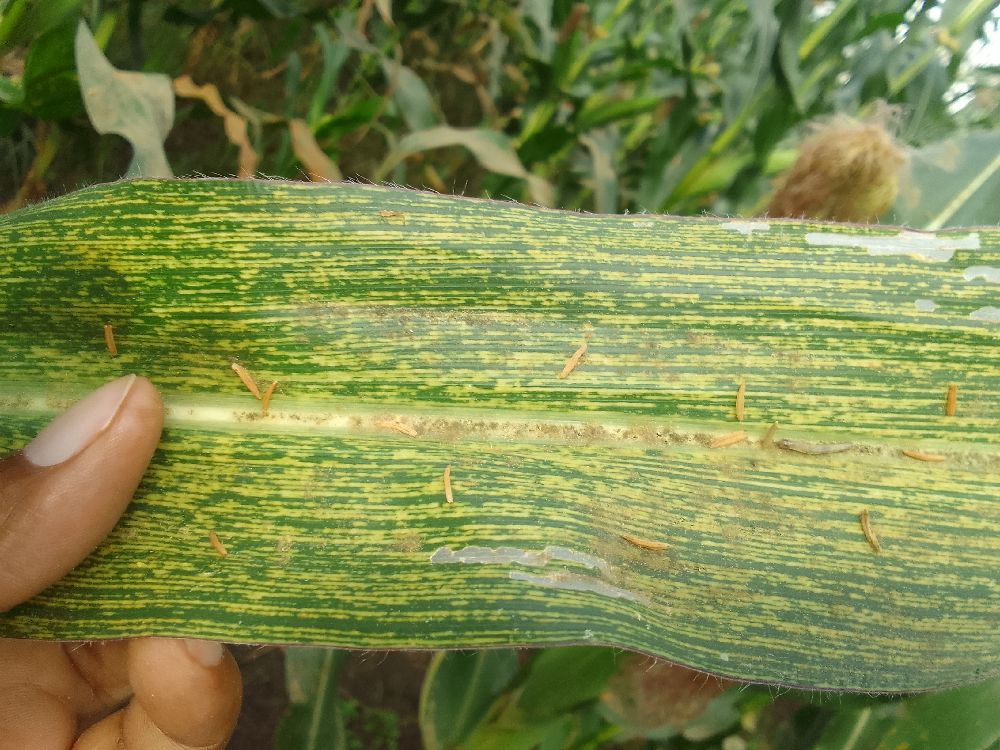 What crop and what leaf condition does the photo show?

maize, maize streak virus
